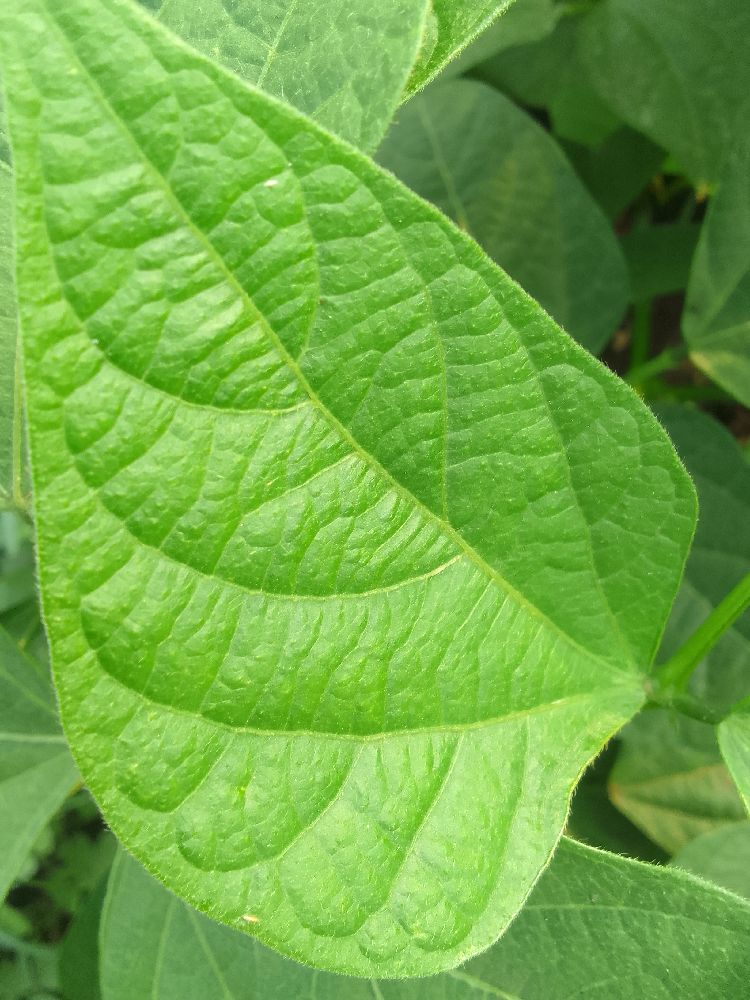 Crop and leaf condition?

common bean, healthy
